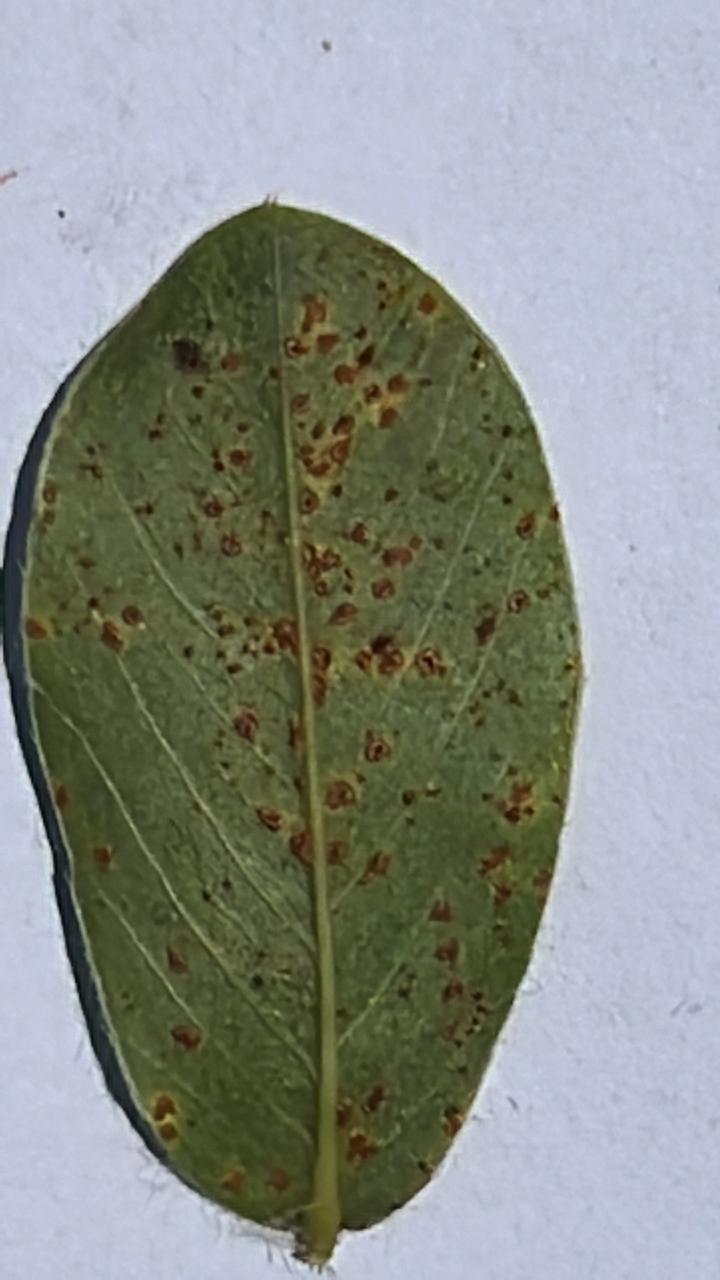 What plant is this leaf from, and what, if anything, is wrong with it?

peanut, puccinia arachidis
